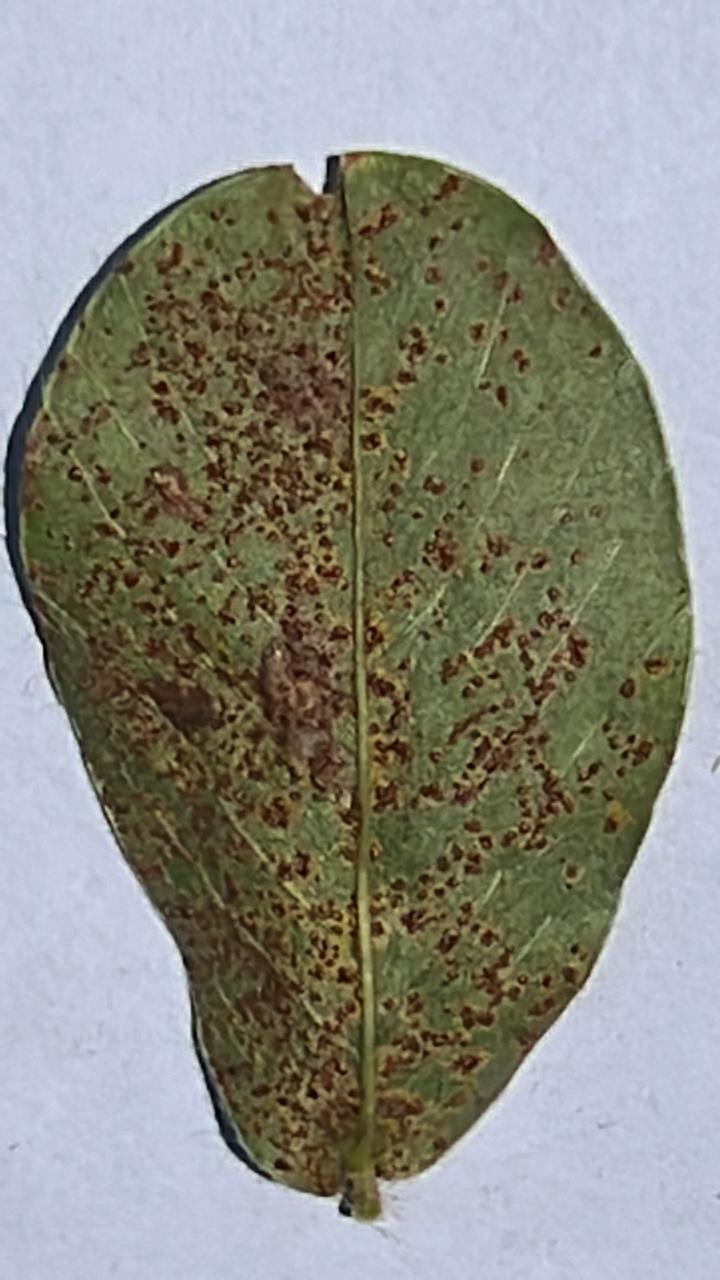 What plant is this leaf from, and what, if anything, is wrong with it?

peanut, puccinia arachidis
